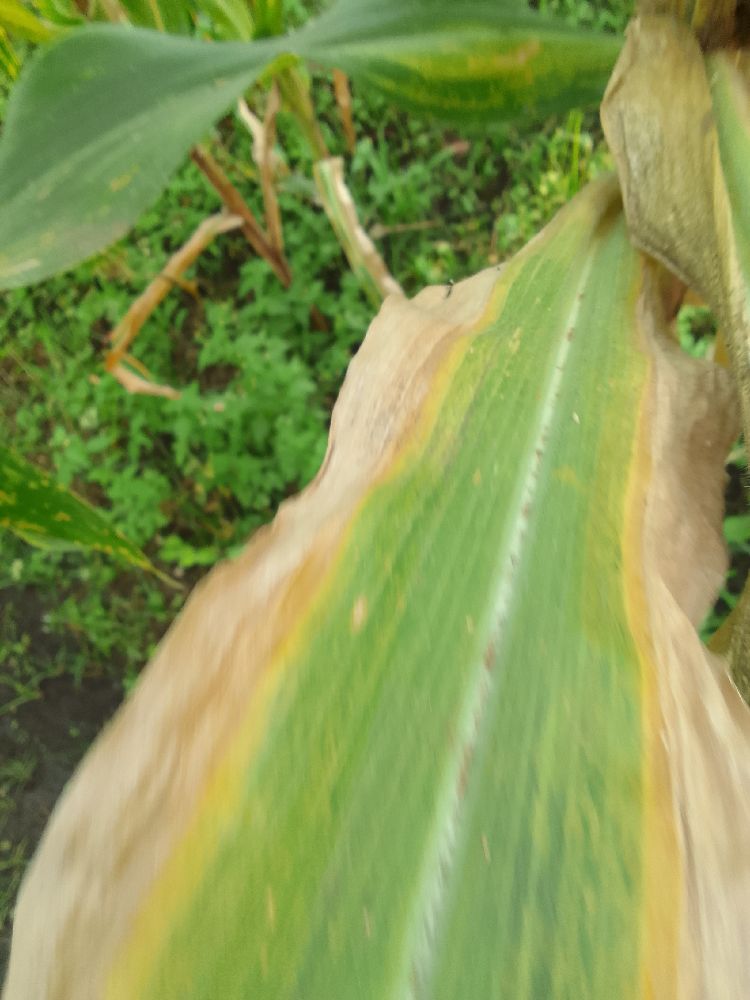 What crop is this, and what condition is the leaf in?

maize, maize lethal necrosis
